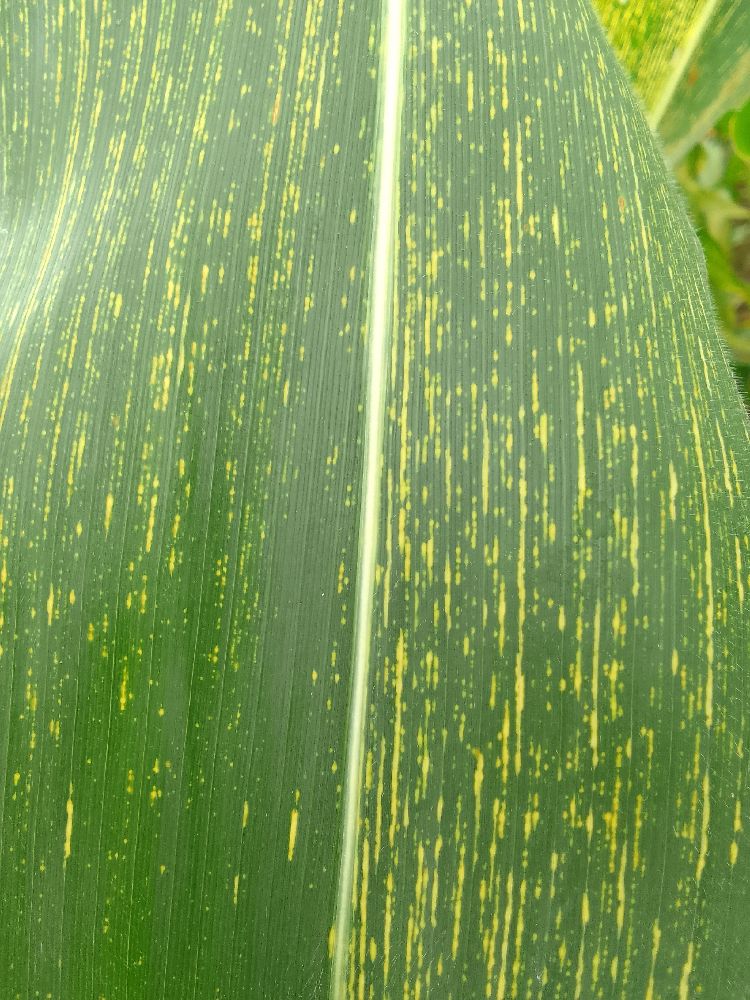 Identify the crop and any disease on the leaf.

maize, maize streak virus
